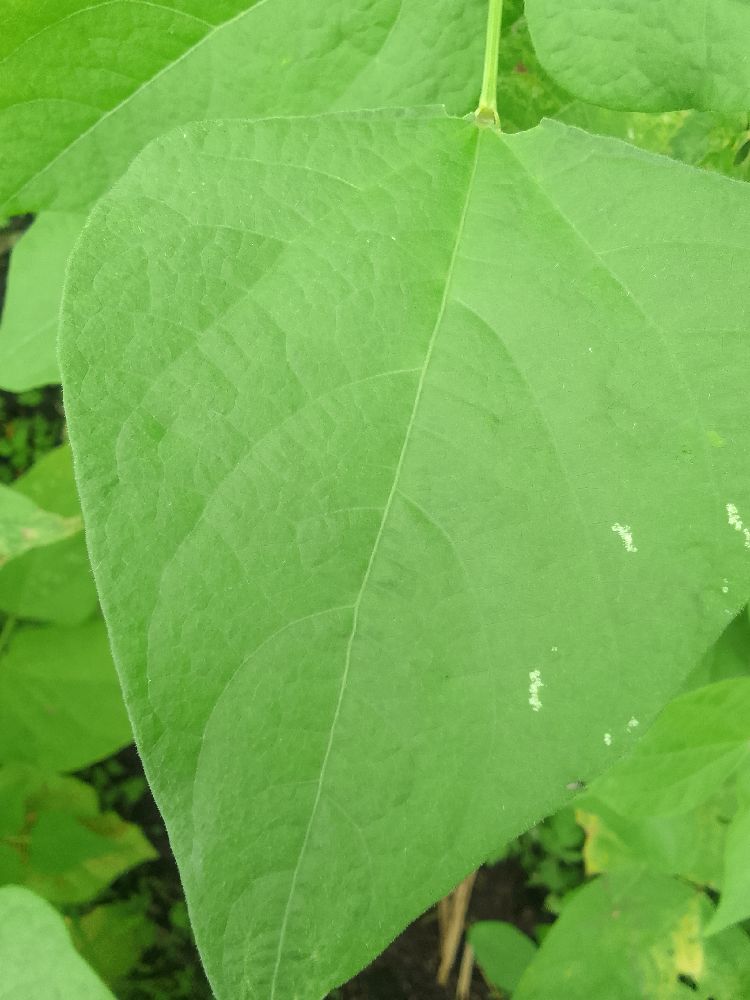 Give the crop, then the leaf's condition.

common bean, healthy
